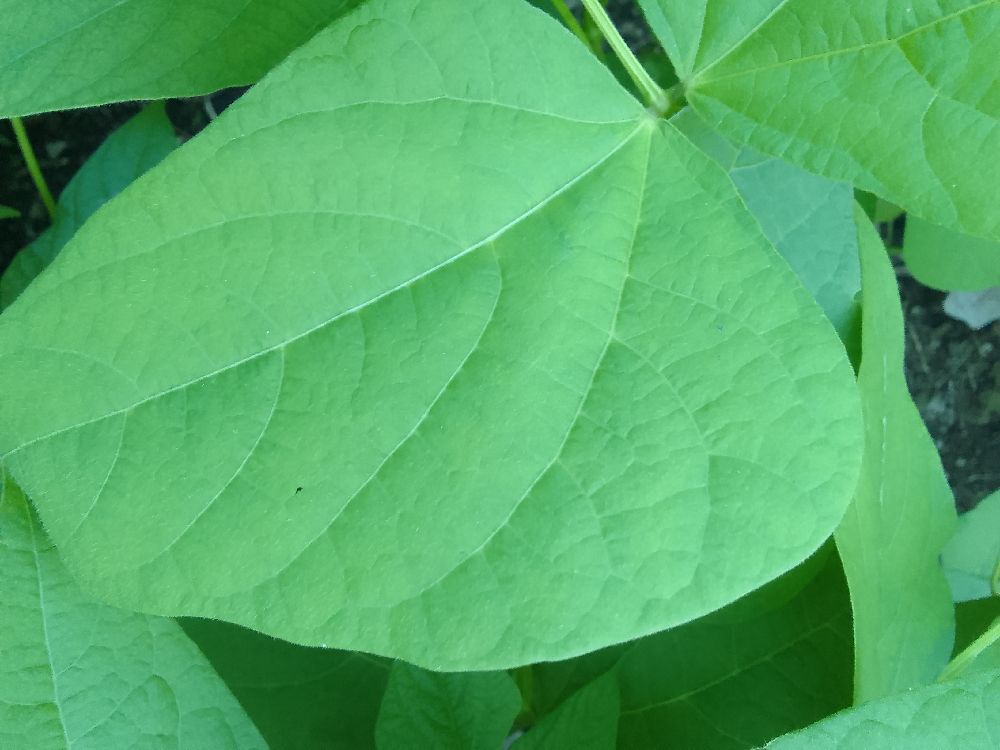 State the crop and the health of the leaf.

common bean, healthy
